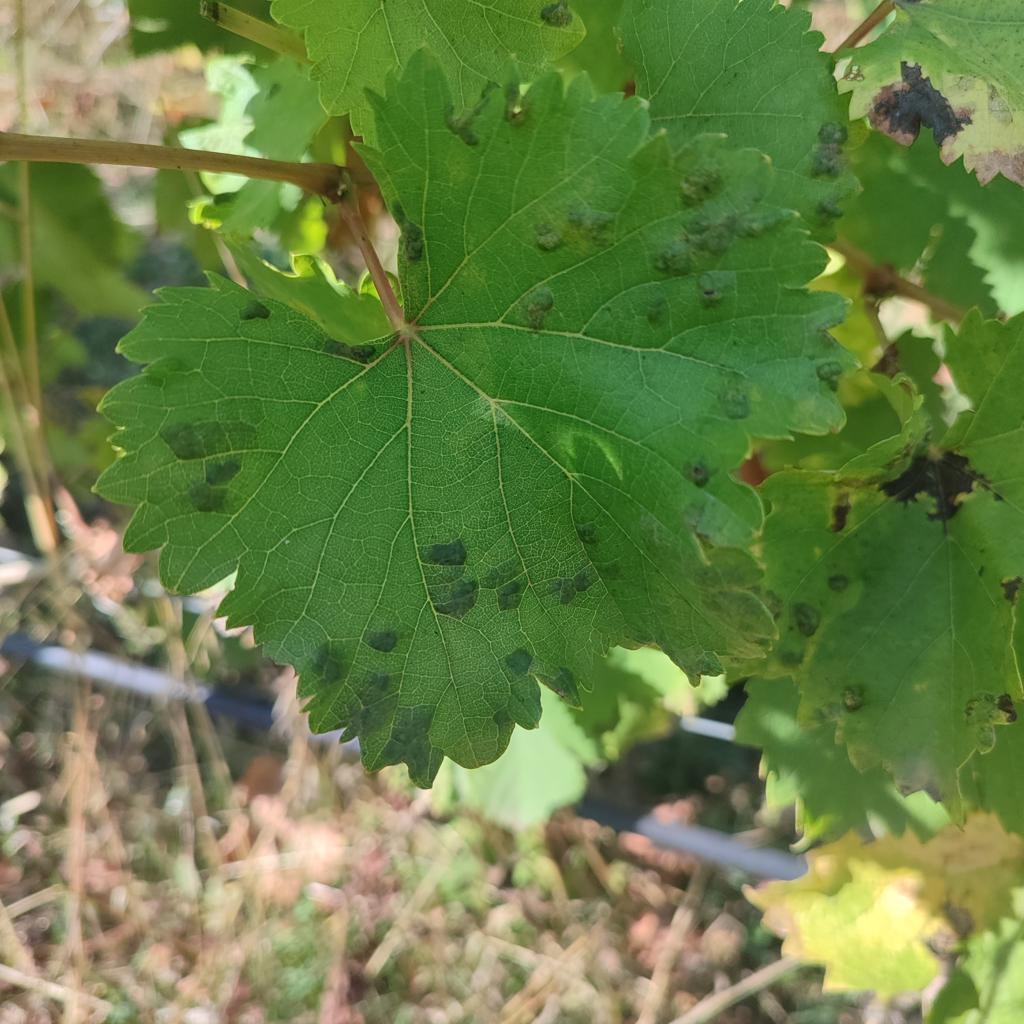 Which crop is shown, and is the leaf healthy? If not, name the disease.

grapevine, erineum mite
